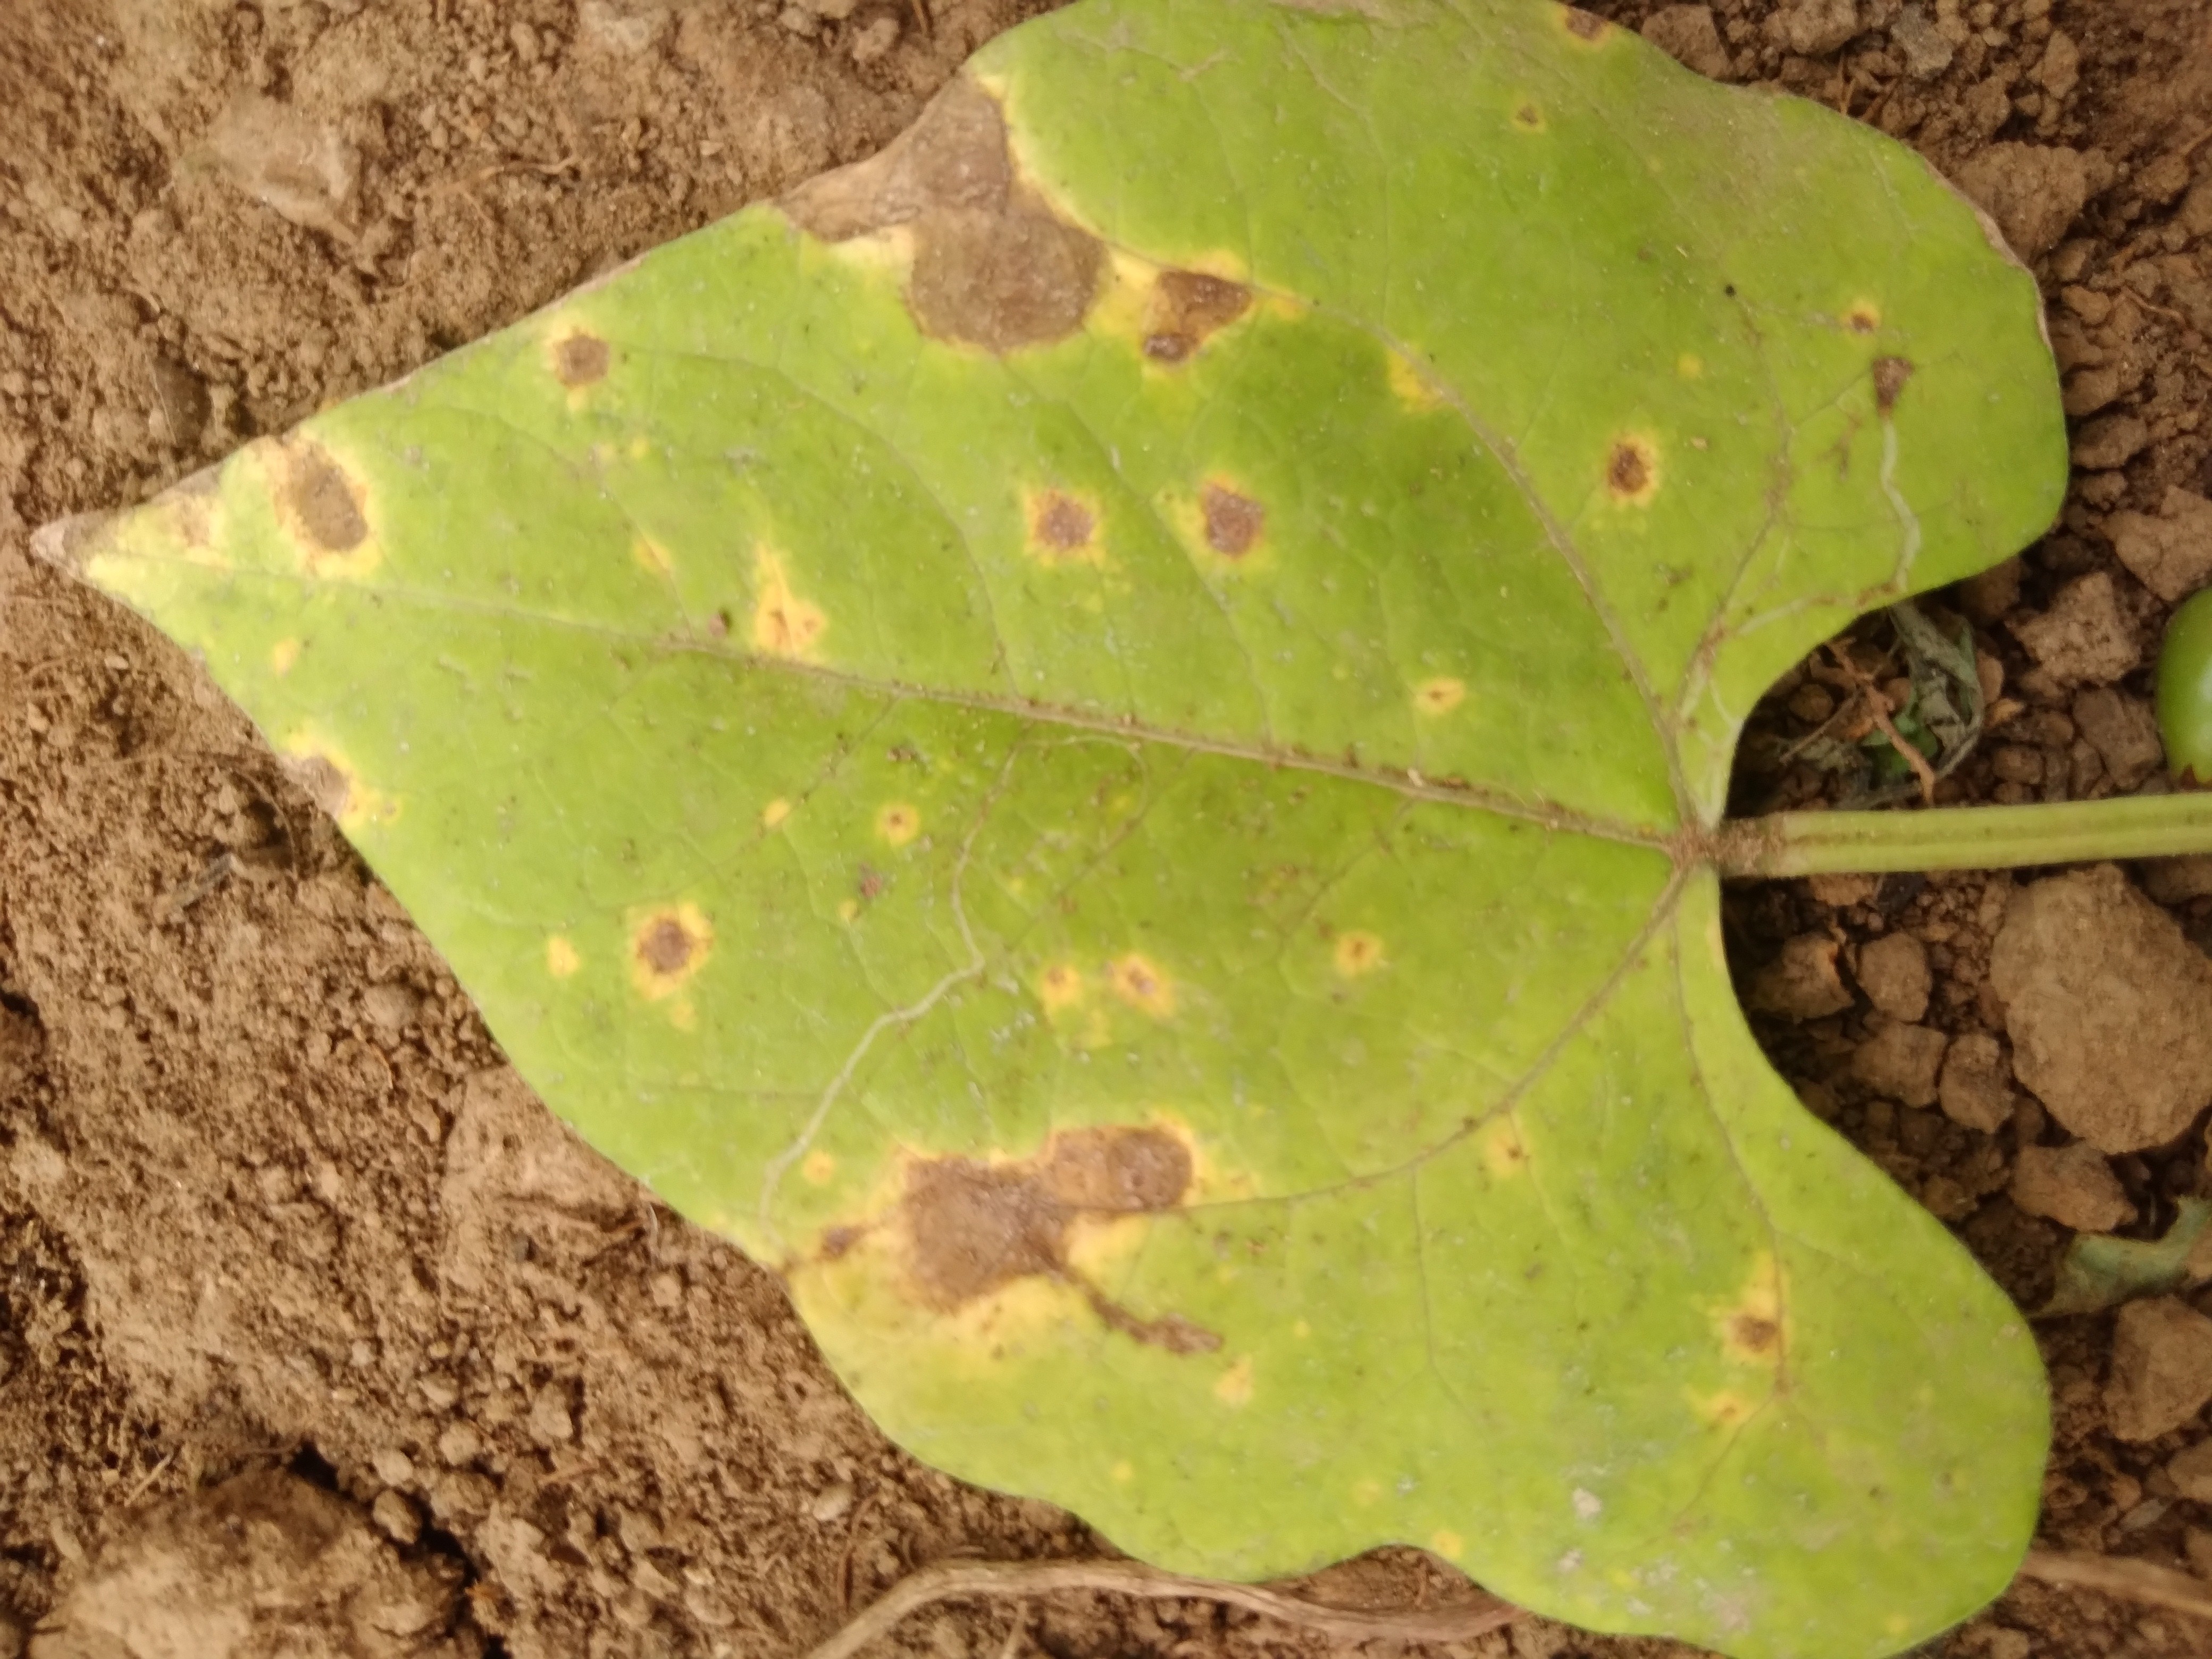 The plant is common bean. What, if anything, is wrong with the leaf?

rust
